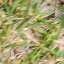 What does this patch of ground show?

grass
